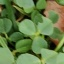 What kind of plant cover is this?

unstructured weed
